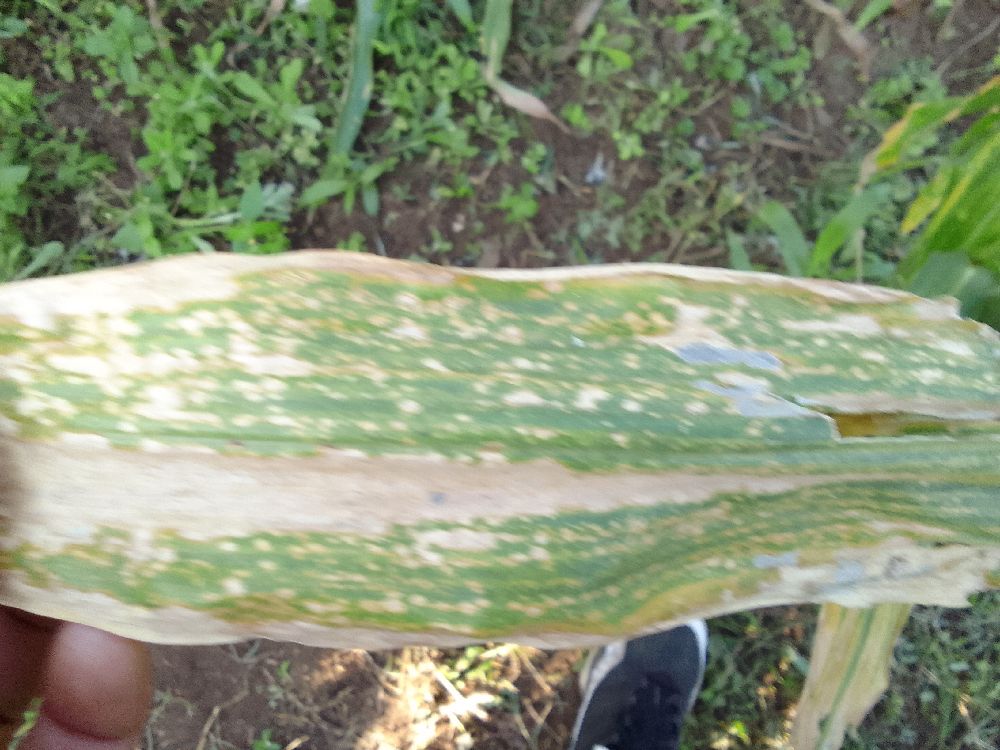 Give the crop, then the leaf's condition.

maize, maize lethal necrosis
